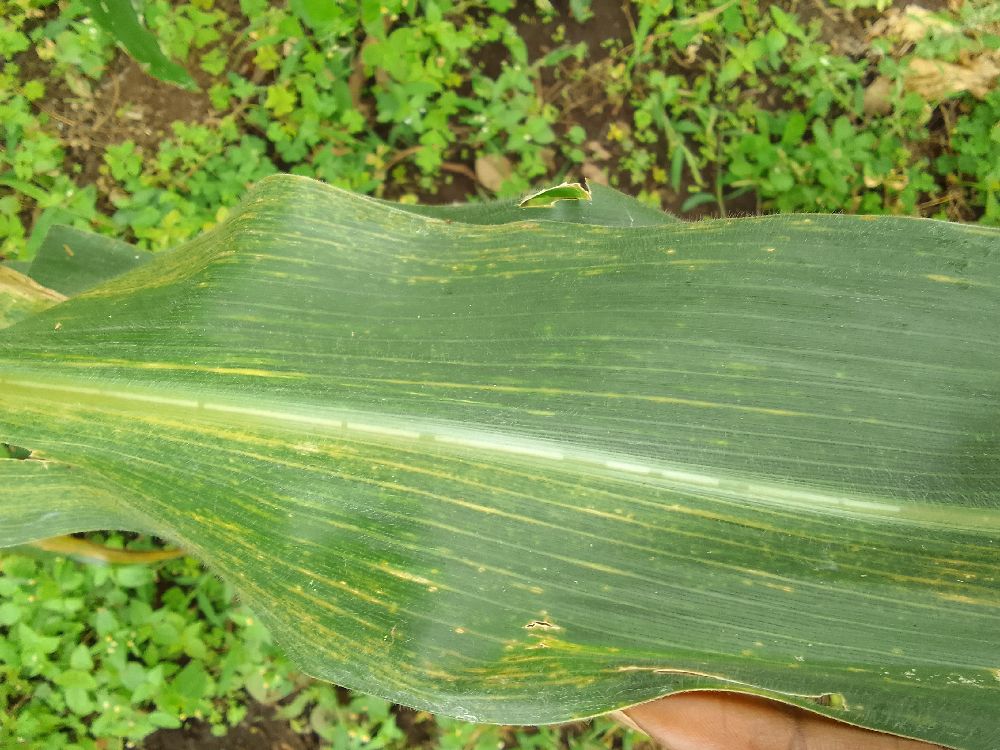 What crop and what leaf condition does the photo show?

maize, maize lethal necrosis
